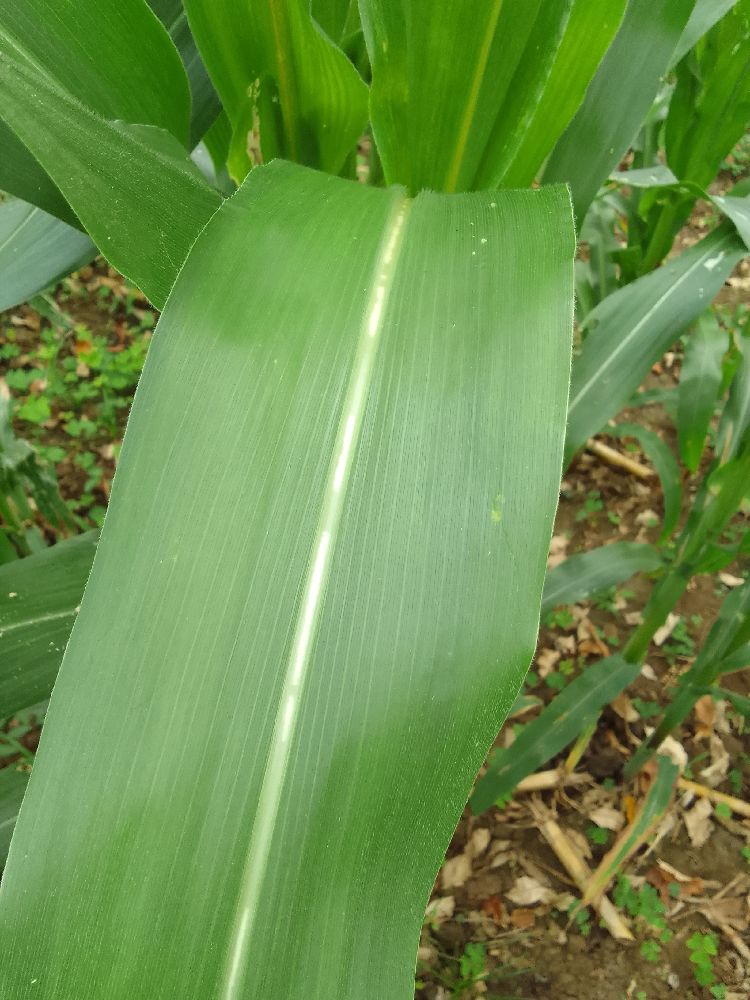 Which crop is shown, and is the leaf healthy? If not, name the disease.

maize, healthy
